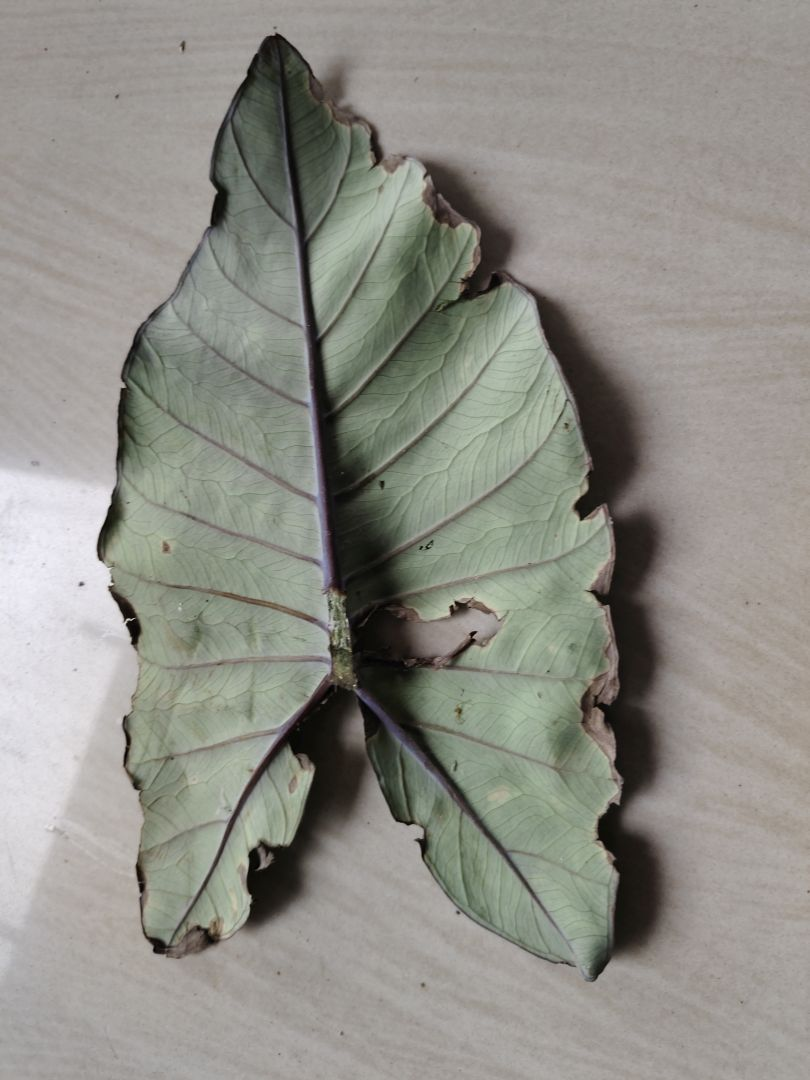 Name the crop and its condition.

taro, leaf blight
